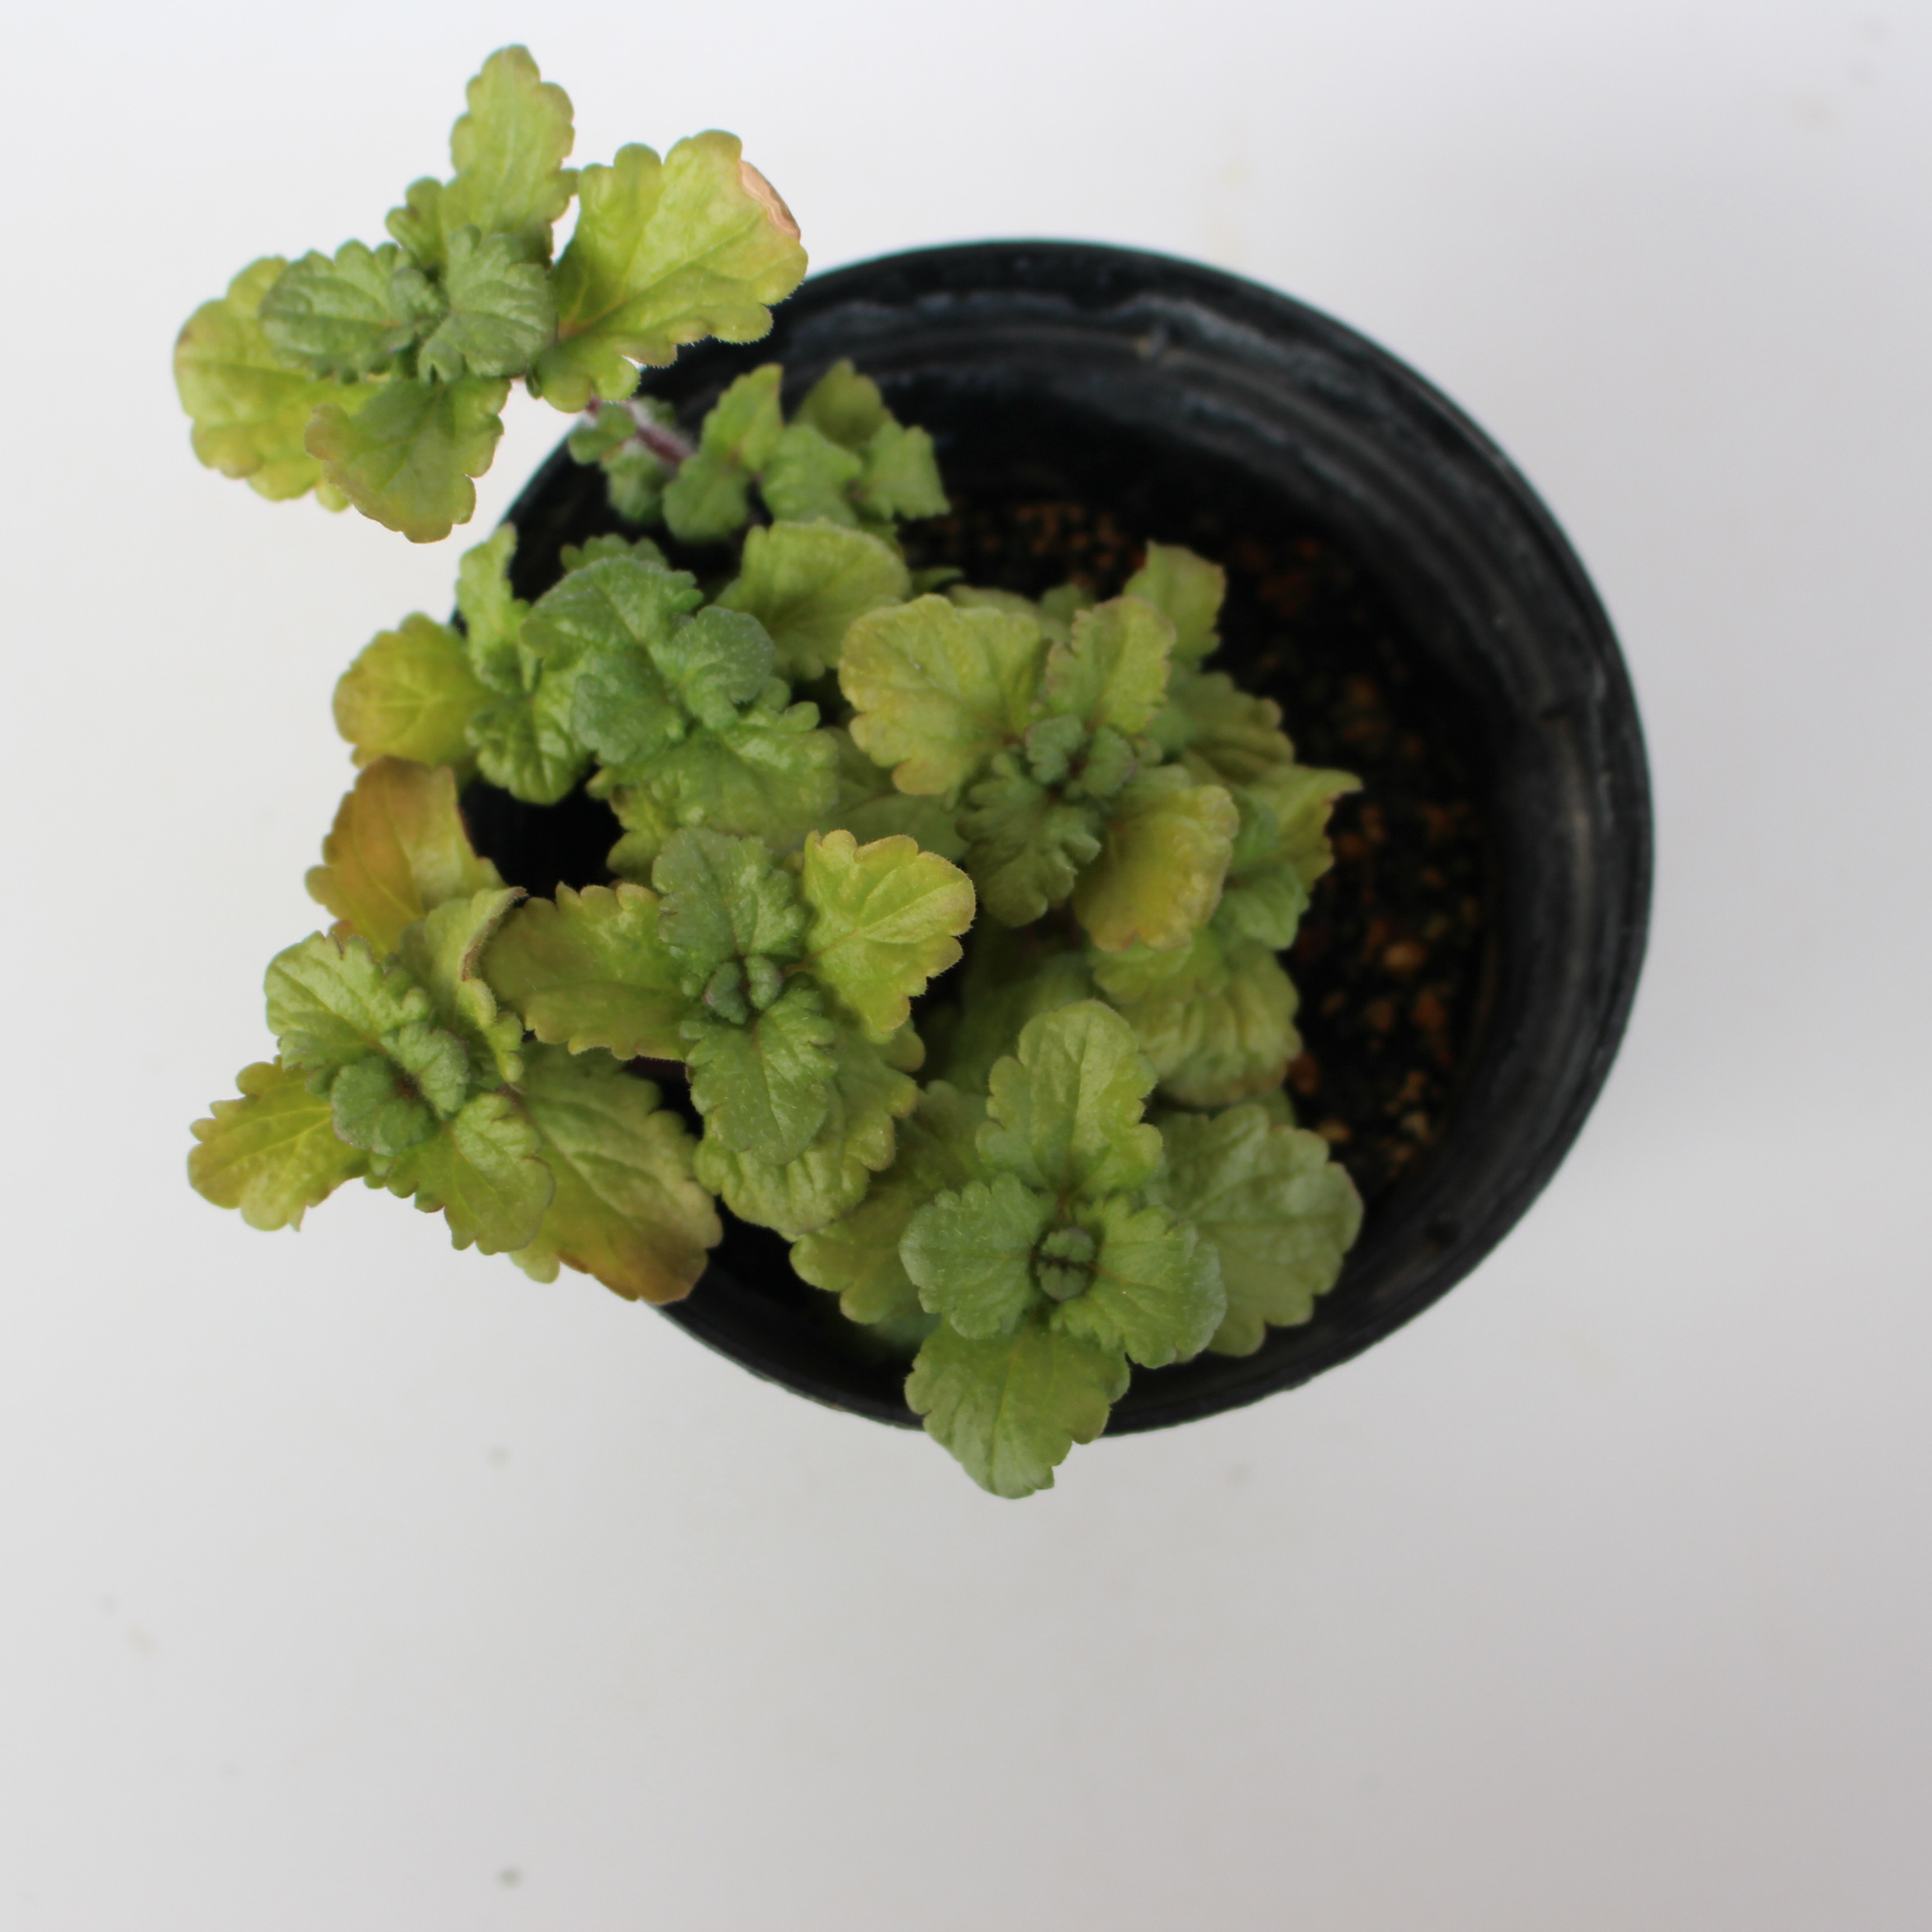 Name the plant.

Veronica persica
